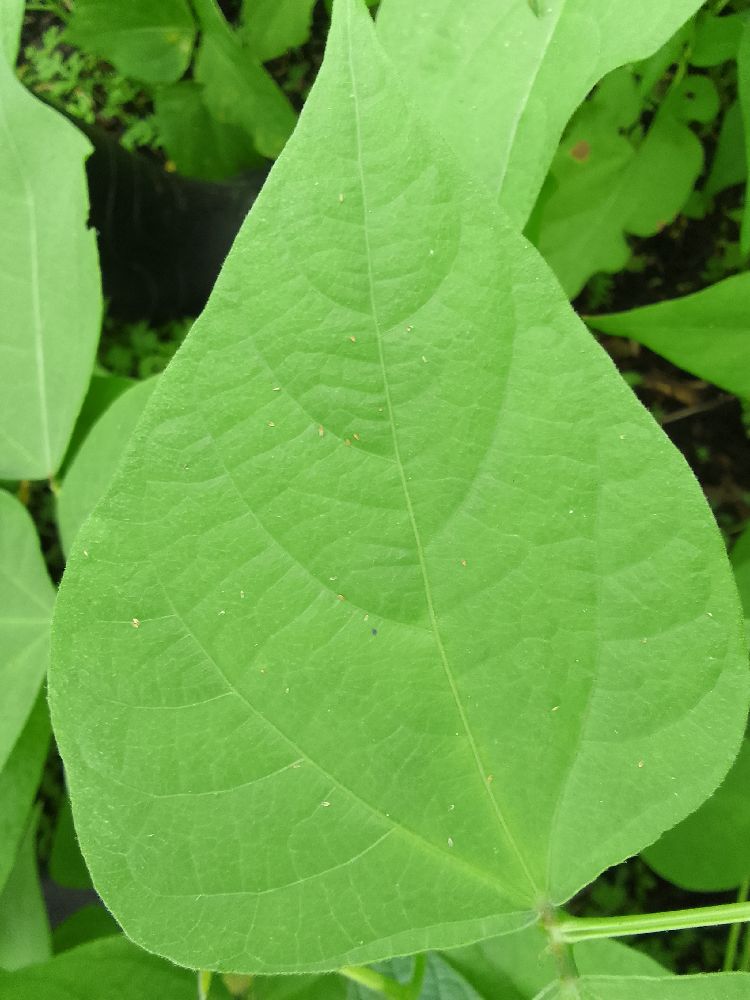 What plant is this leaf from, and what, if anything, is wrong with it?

common bean, healthy
